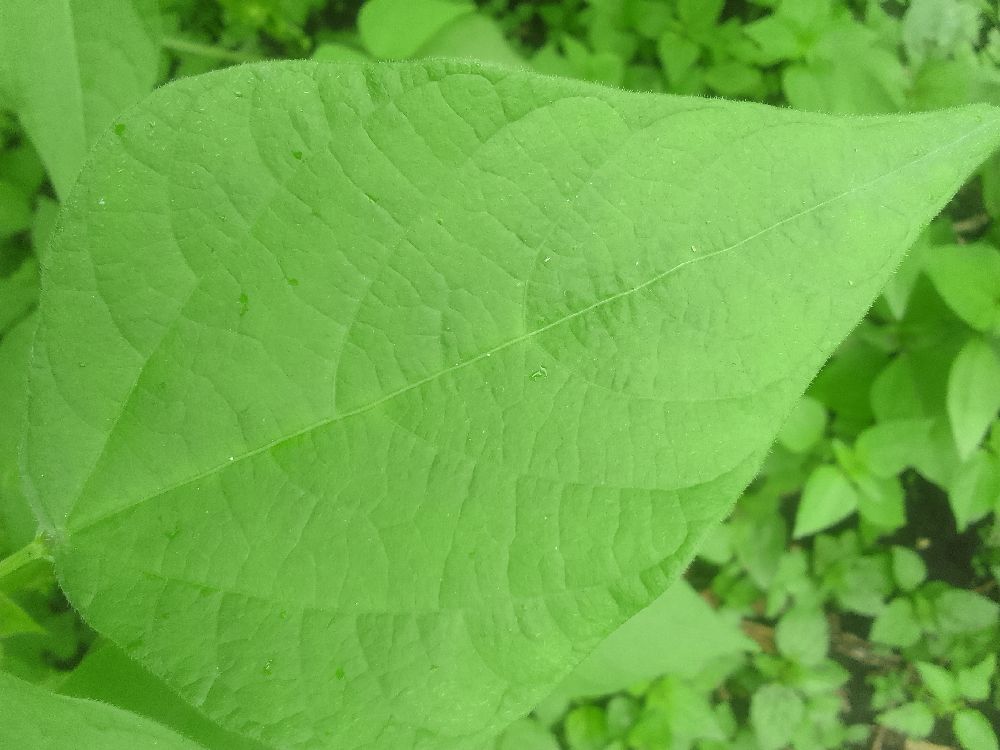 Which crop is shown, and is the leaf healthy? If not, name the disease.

common bean, healthy
